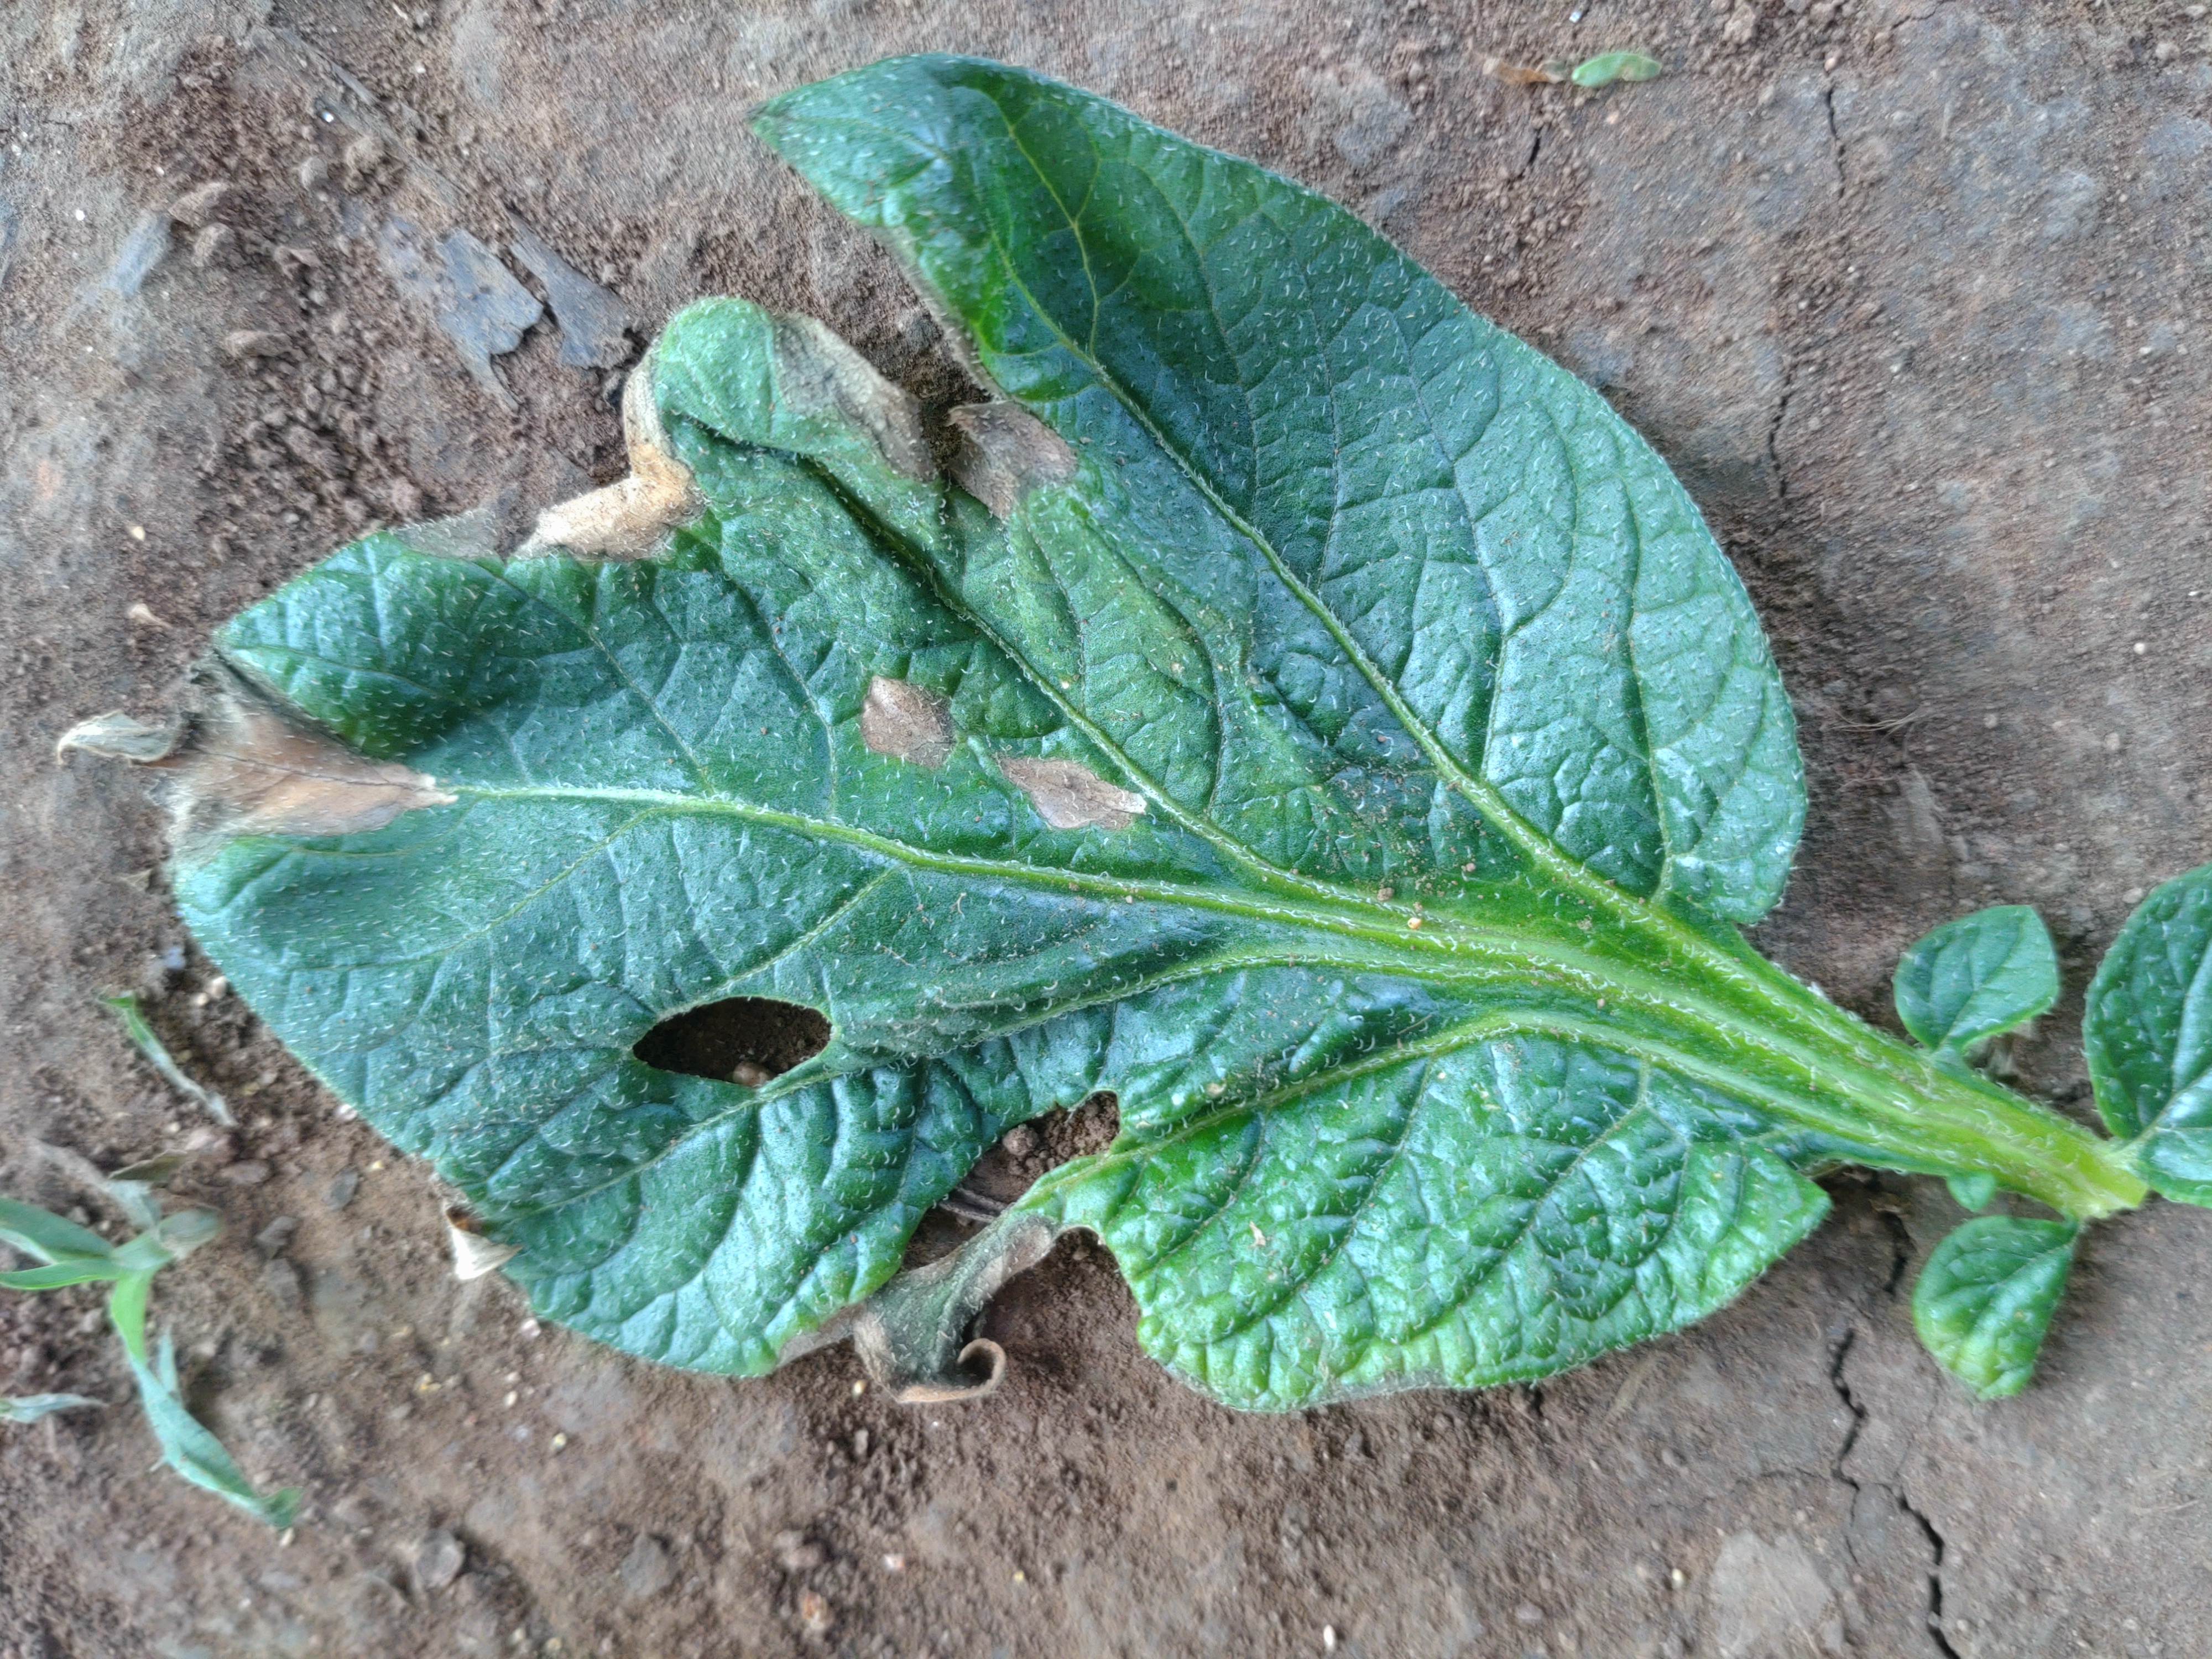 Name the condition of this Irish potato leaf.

early blight
